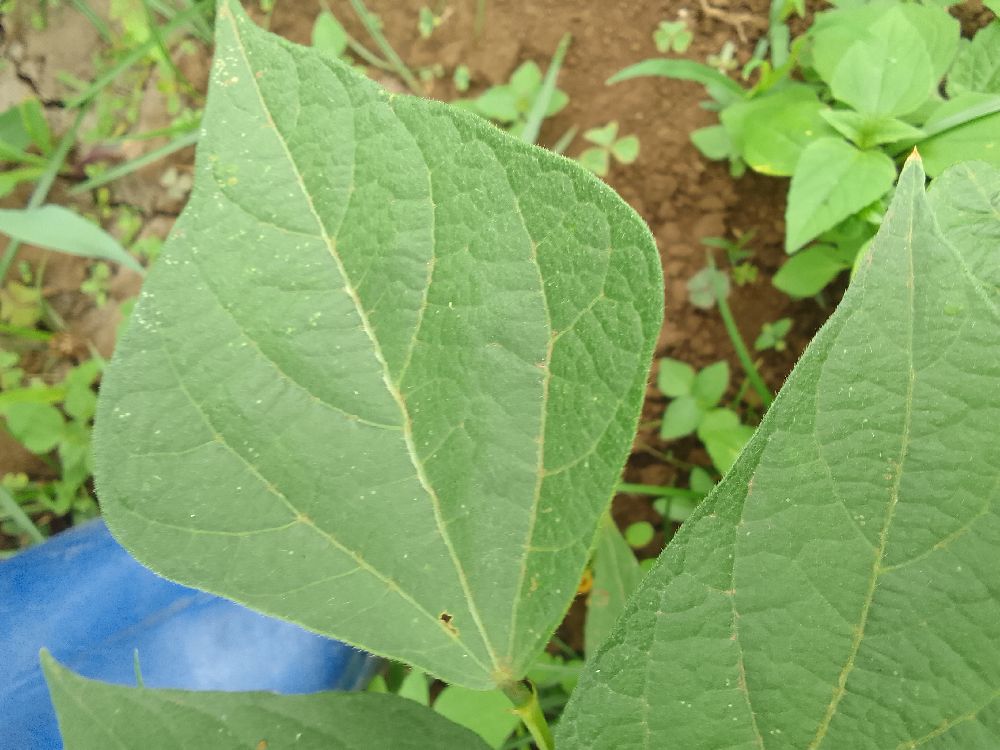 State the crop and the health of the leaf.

common bean, healthy
